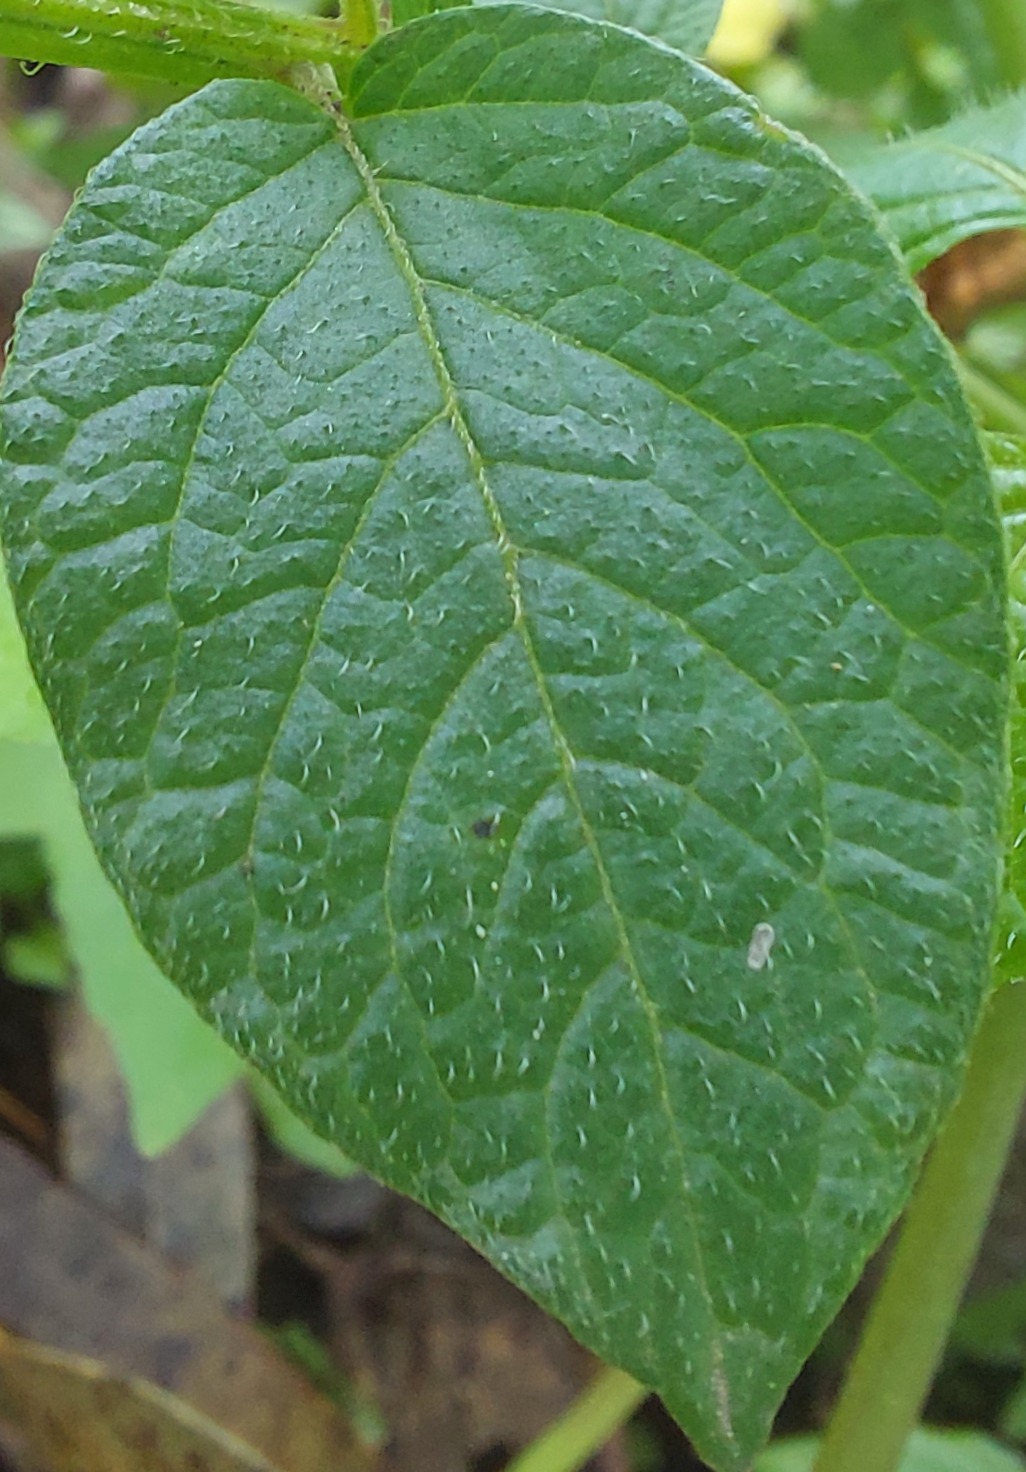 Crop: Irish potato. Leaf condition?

healthy
